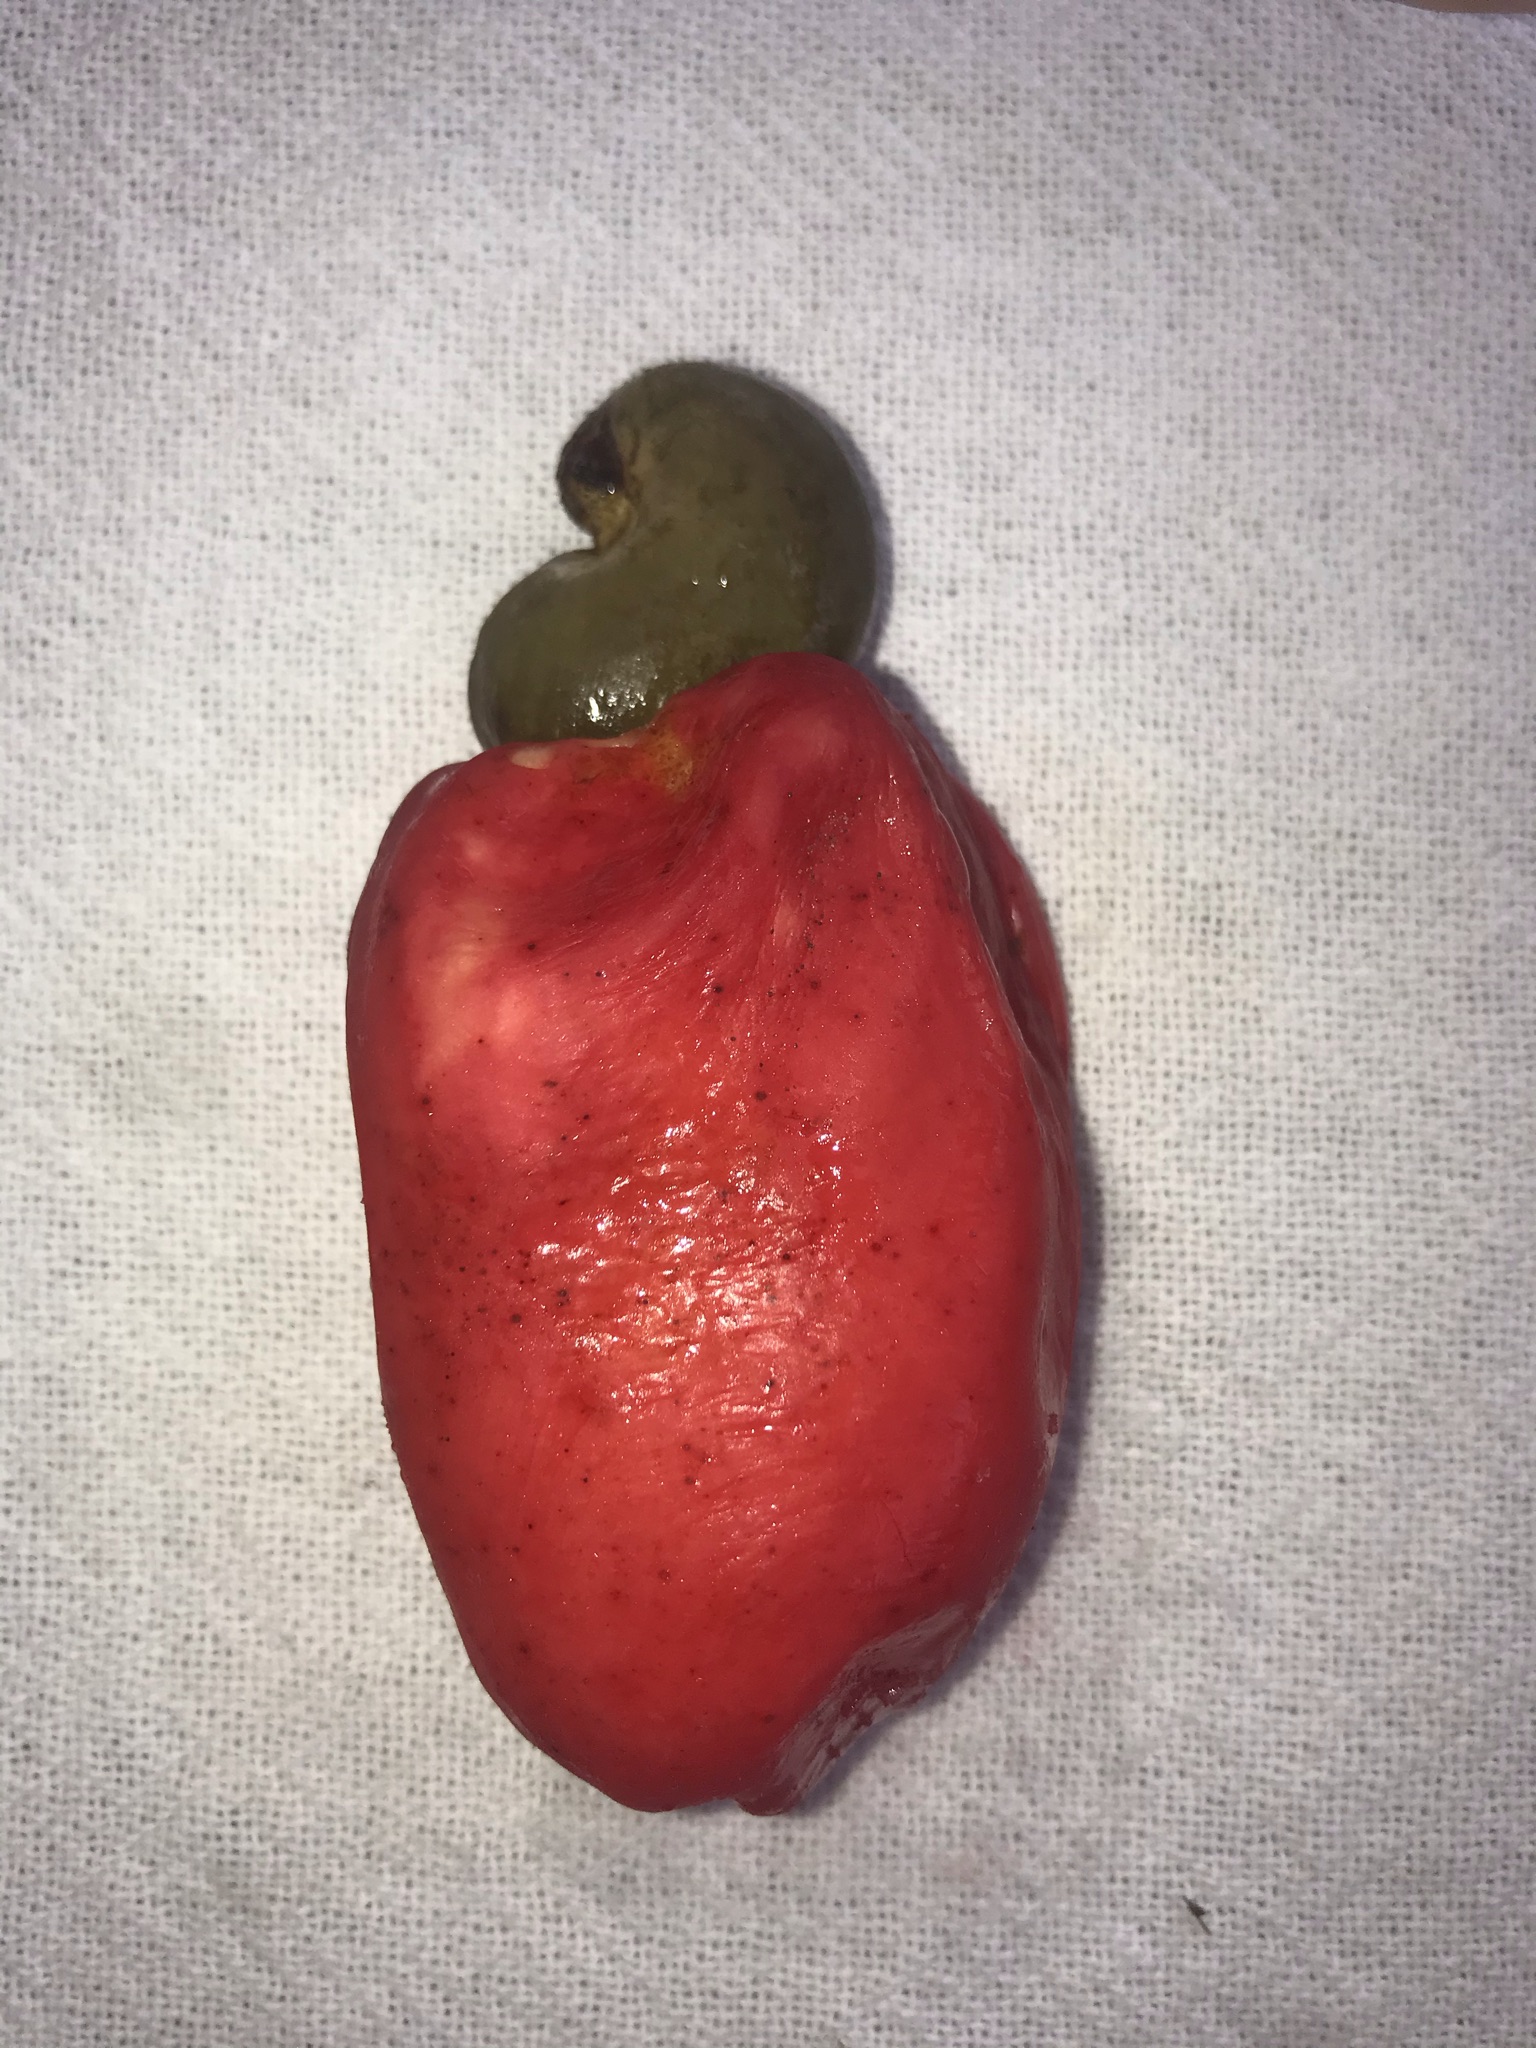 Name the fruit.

caju vermelho
